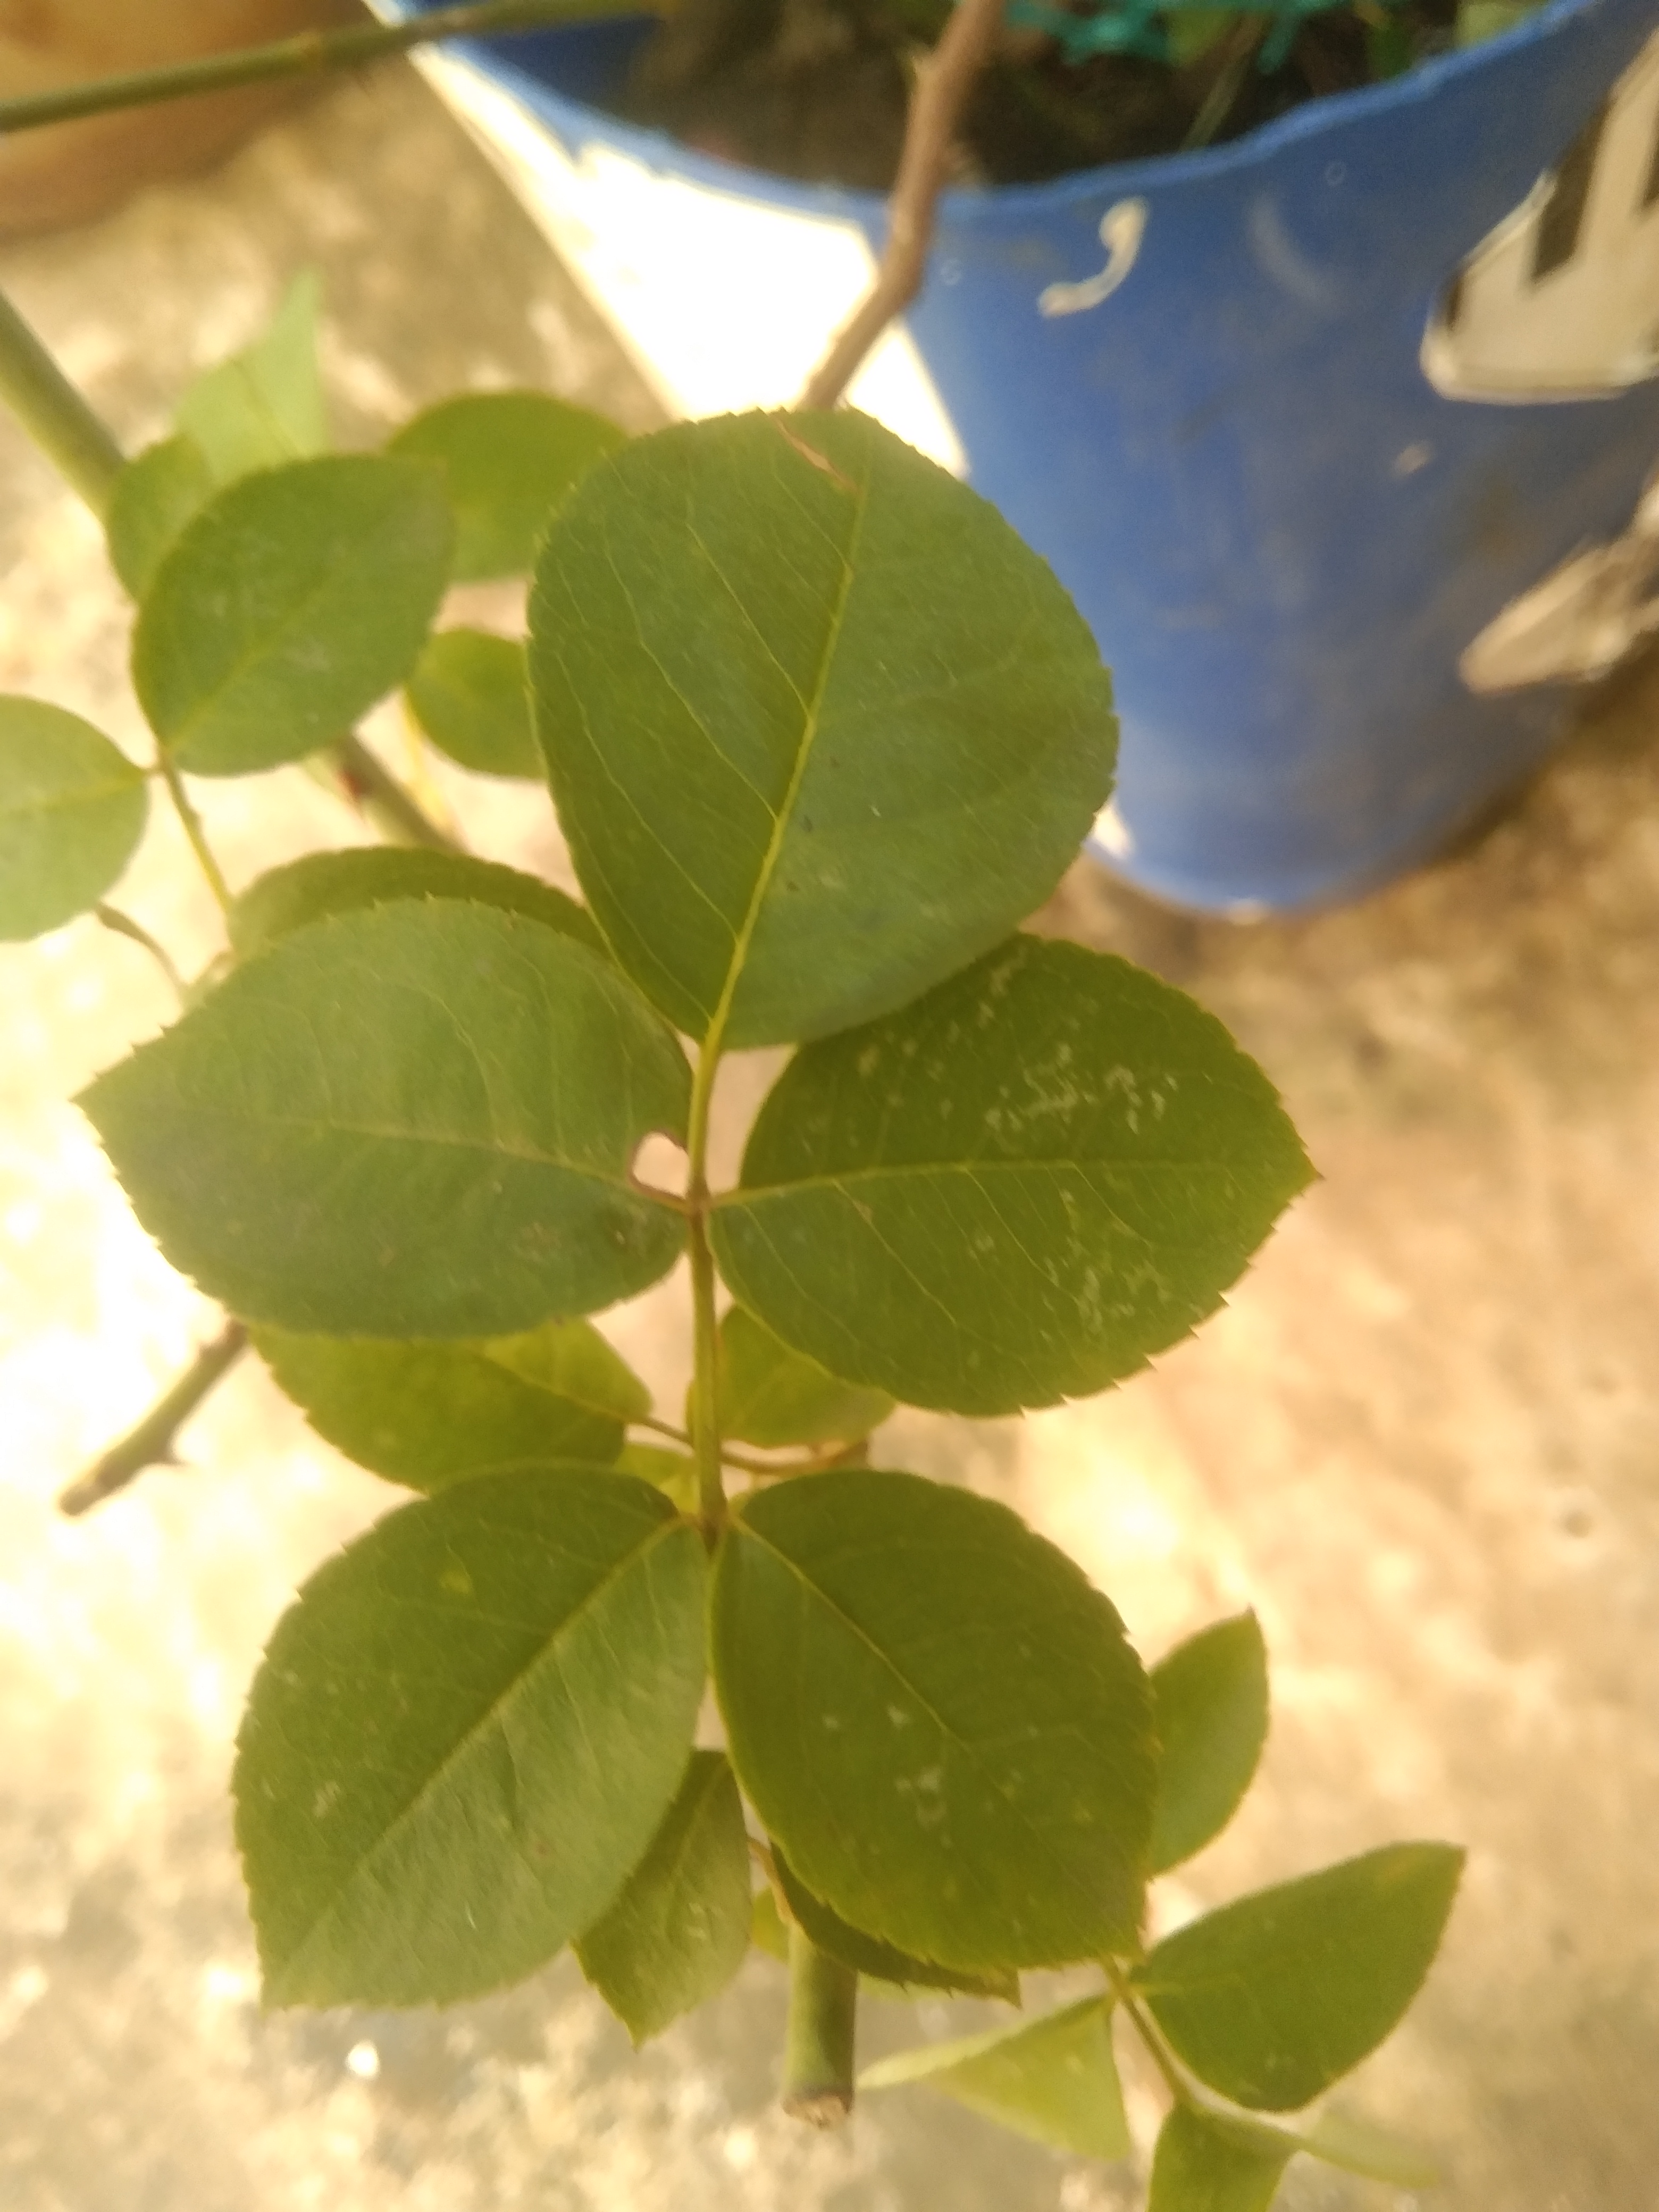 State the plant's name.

rose
